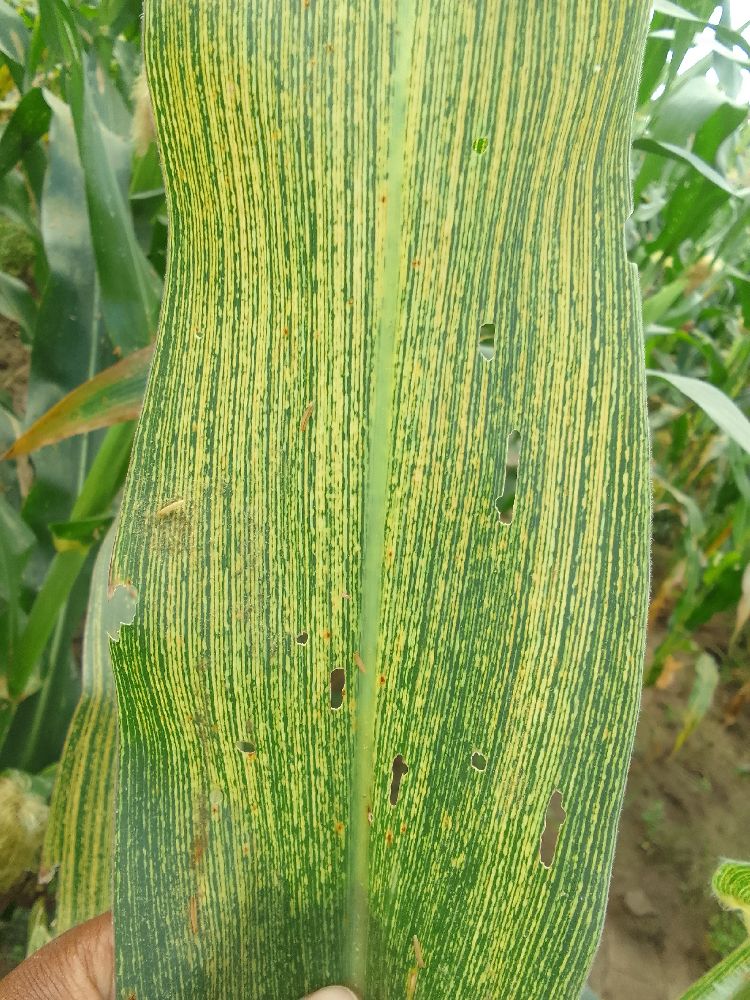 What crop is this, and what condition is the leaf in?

maize, maize streak virus
